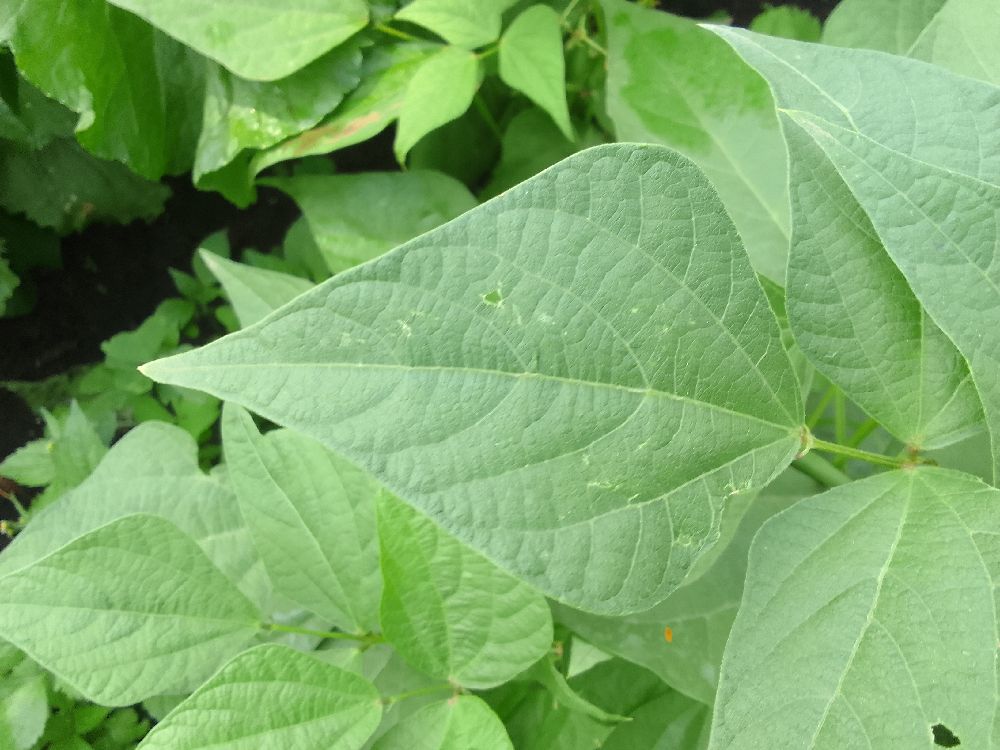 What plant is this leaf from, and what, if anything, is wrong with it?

common bean, healthy
